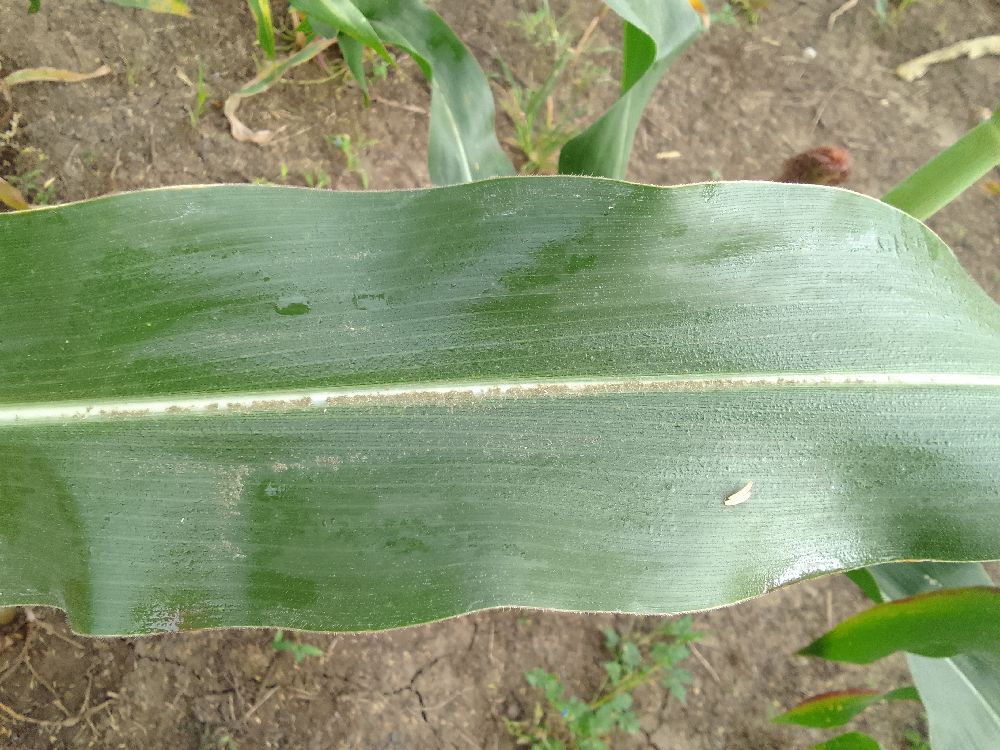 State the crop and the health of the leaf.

maize, healthy
